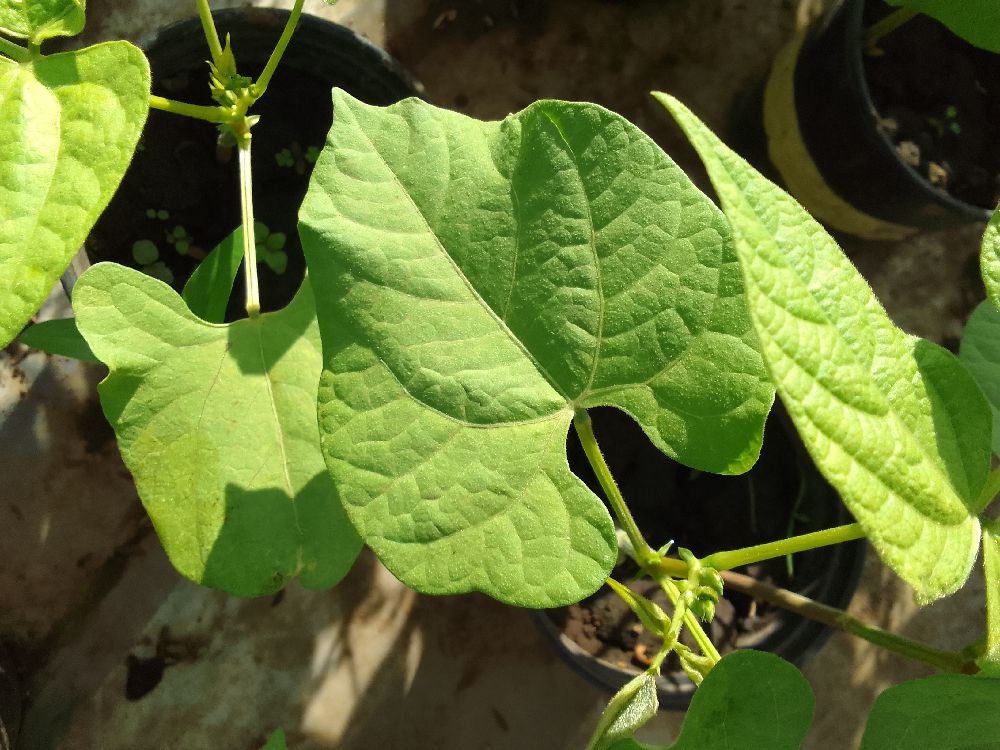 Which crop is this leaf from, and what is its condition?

common bean, healthy
